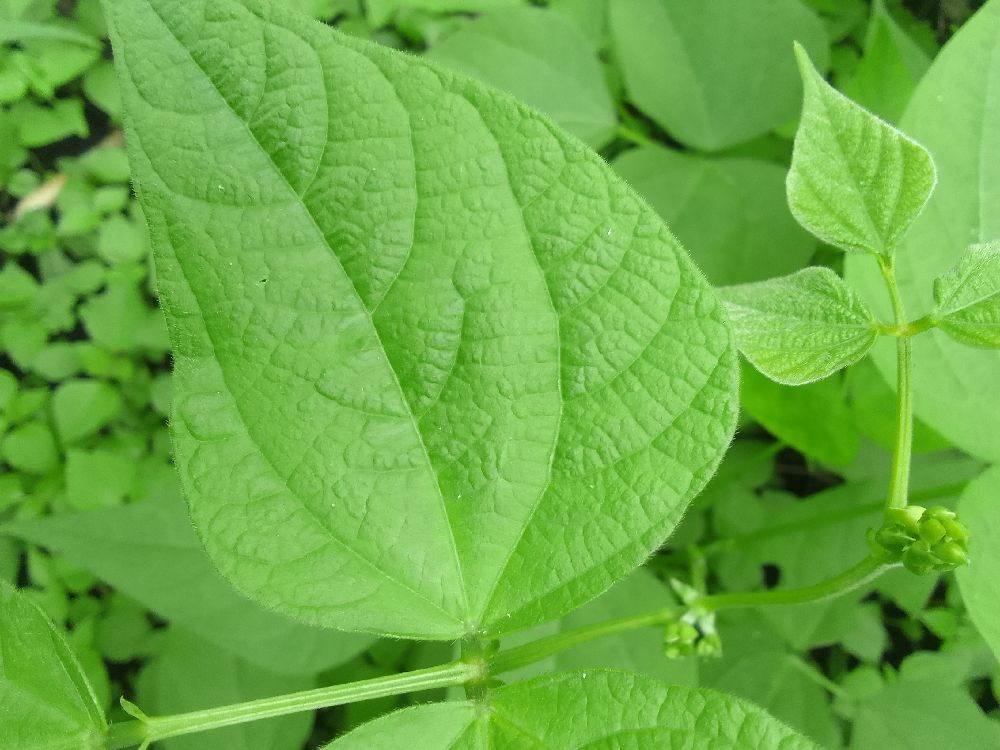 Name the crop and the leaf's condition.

common bean, healthy
